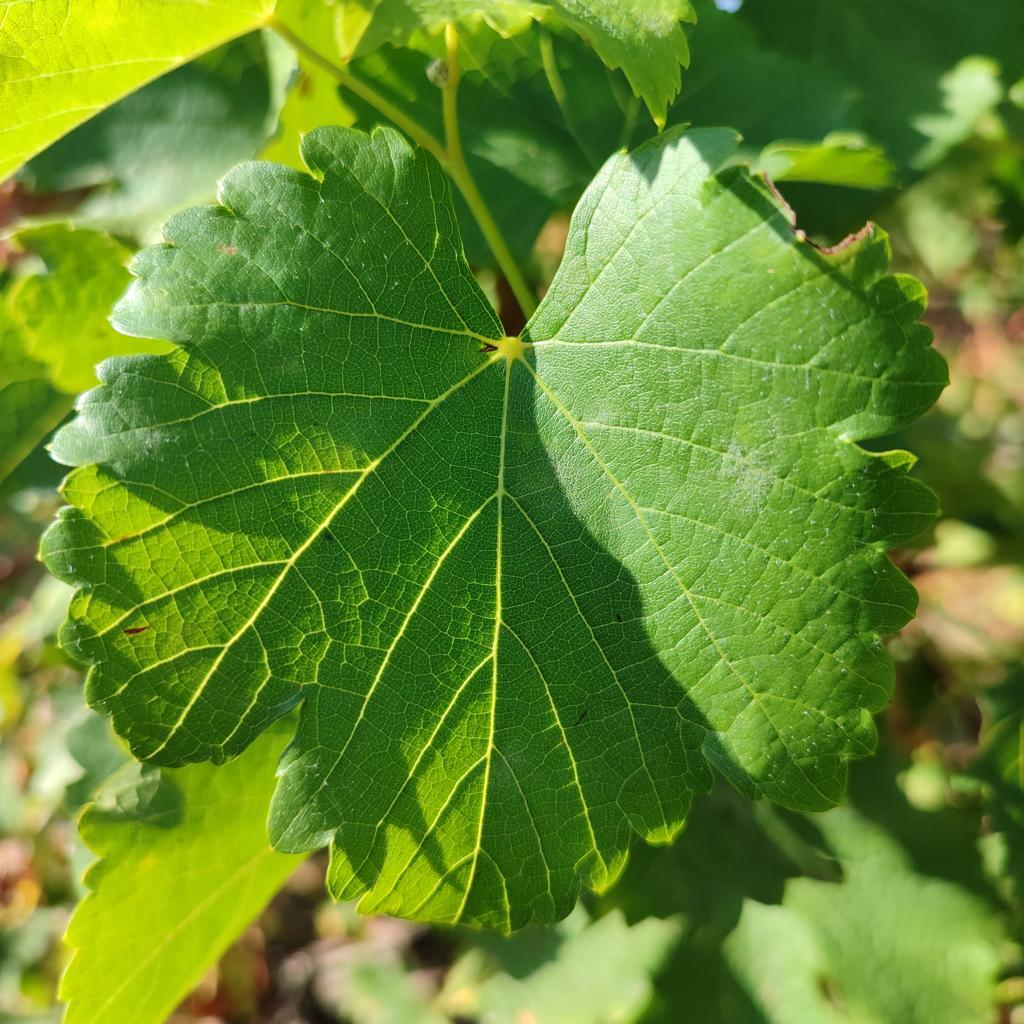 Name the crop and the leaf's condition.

grapevine, powdery mildew
